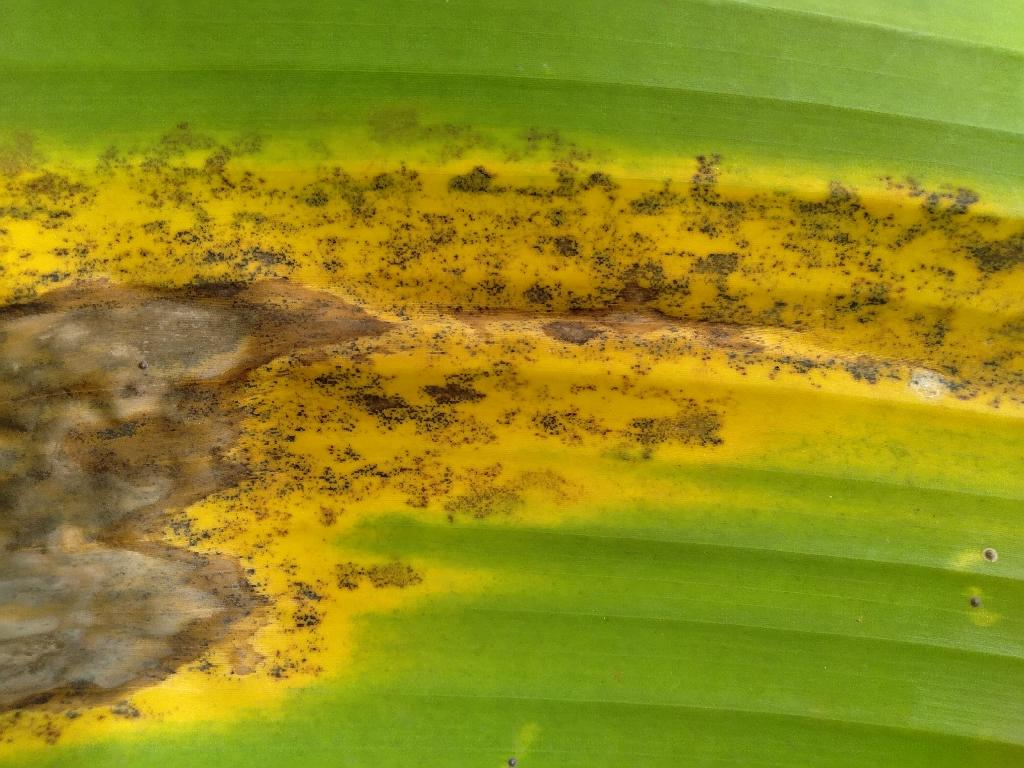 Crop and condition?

banana, black sigatoka
